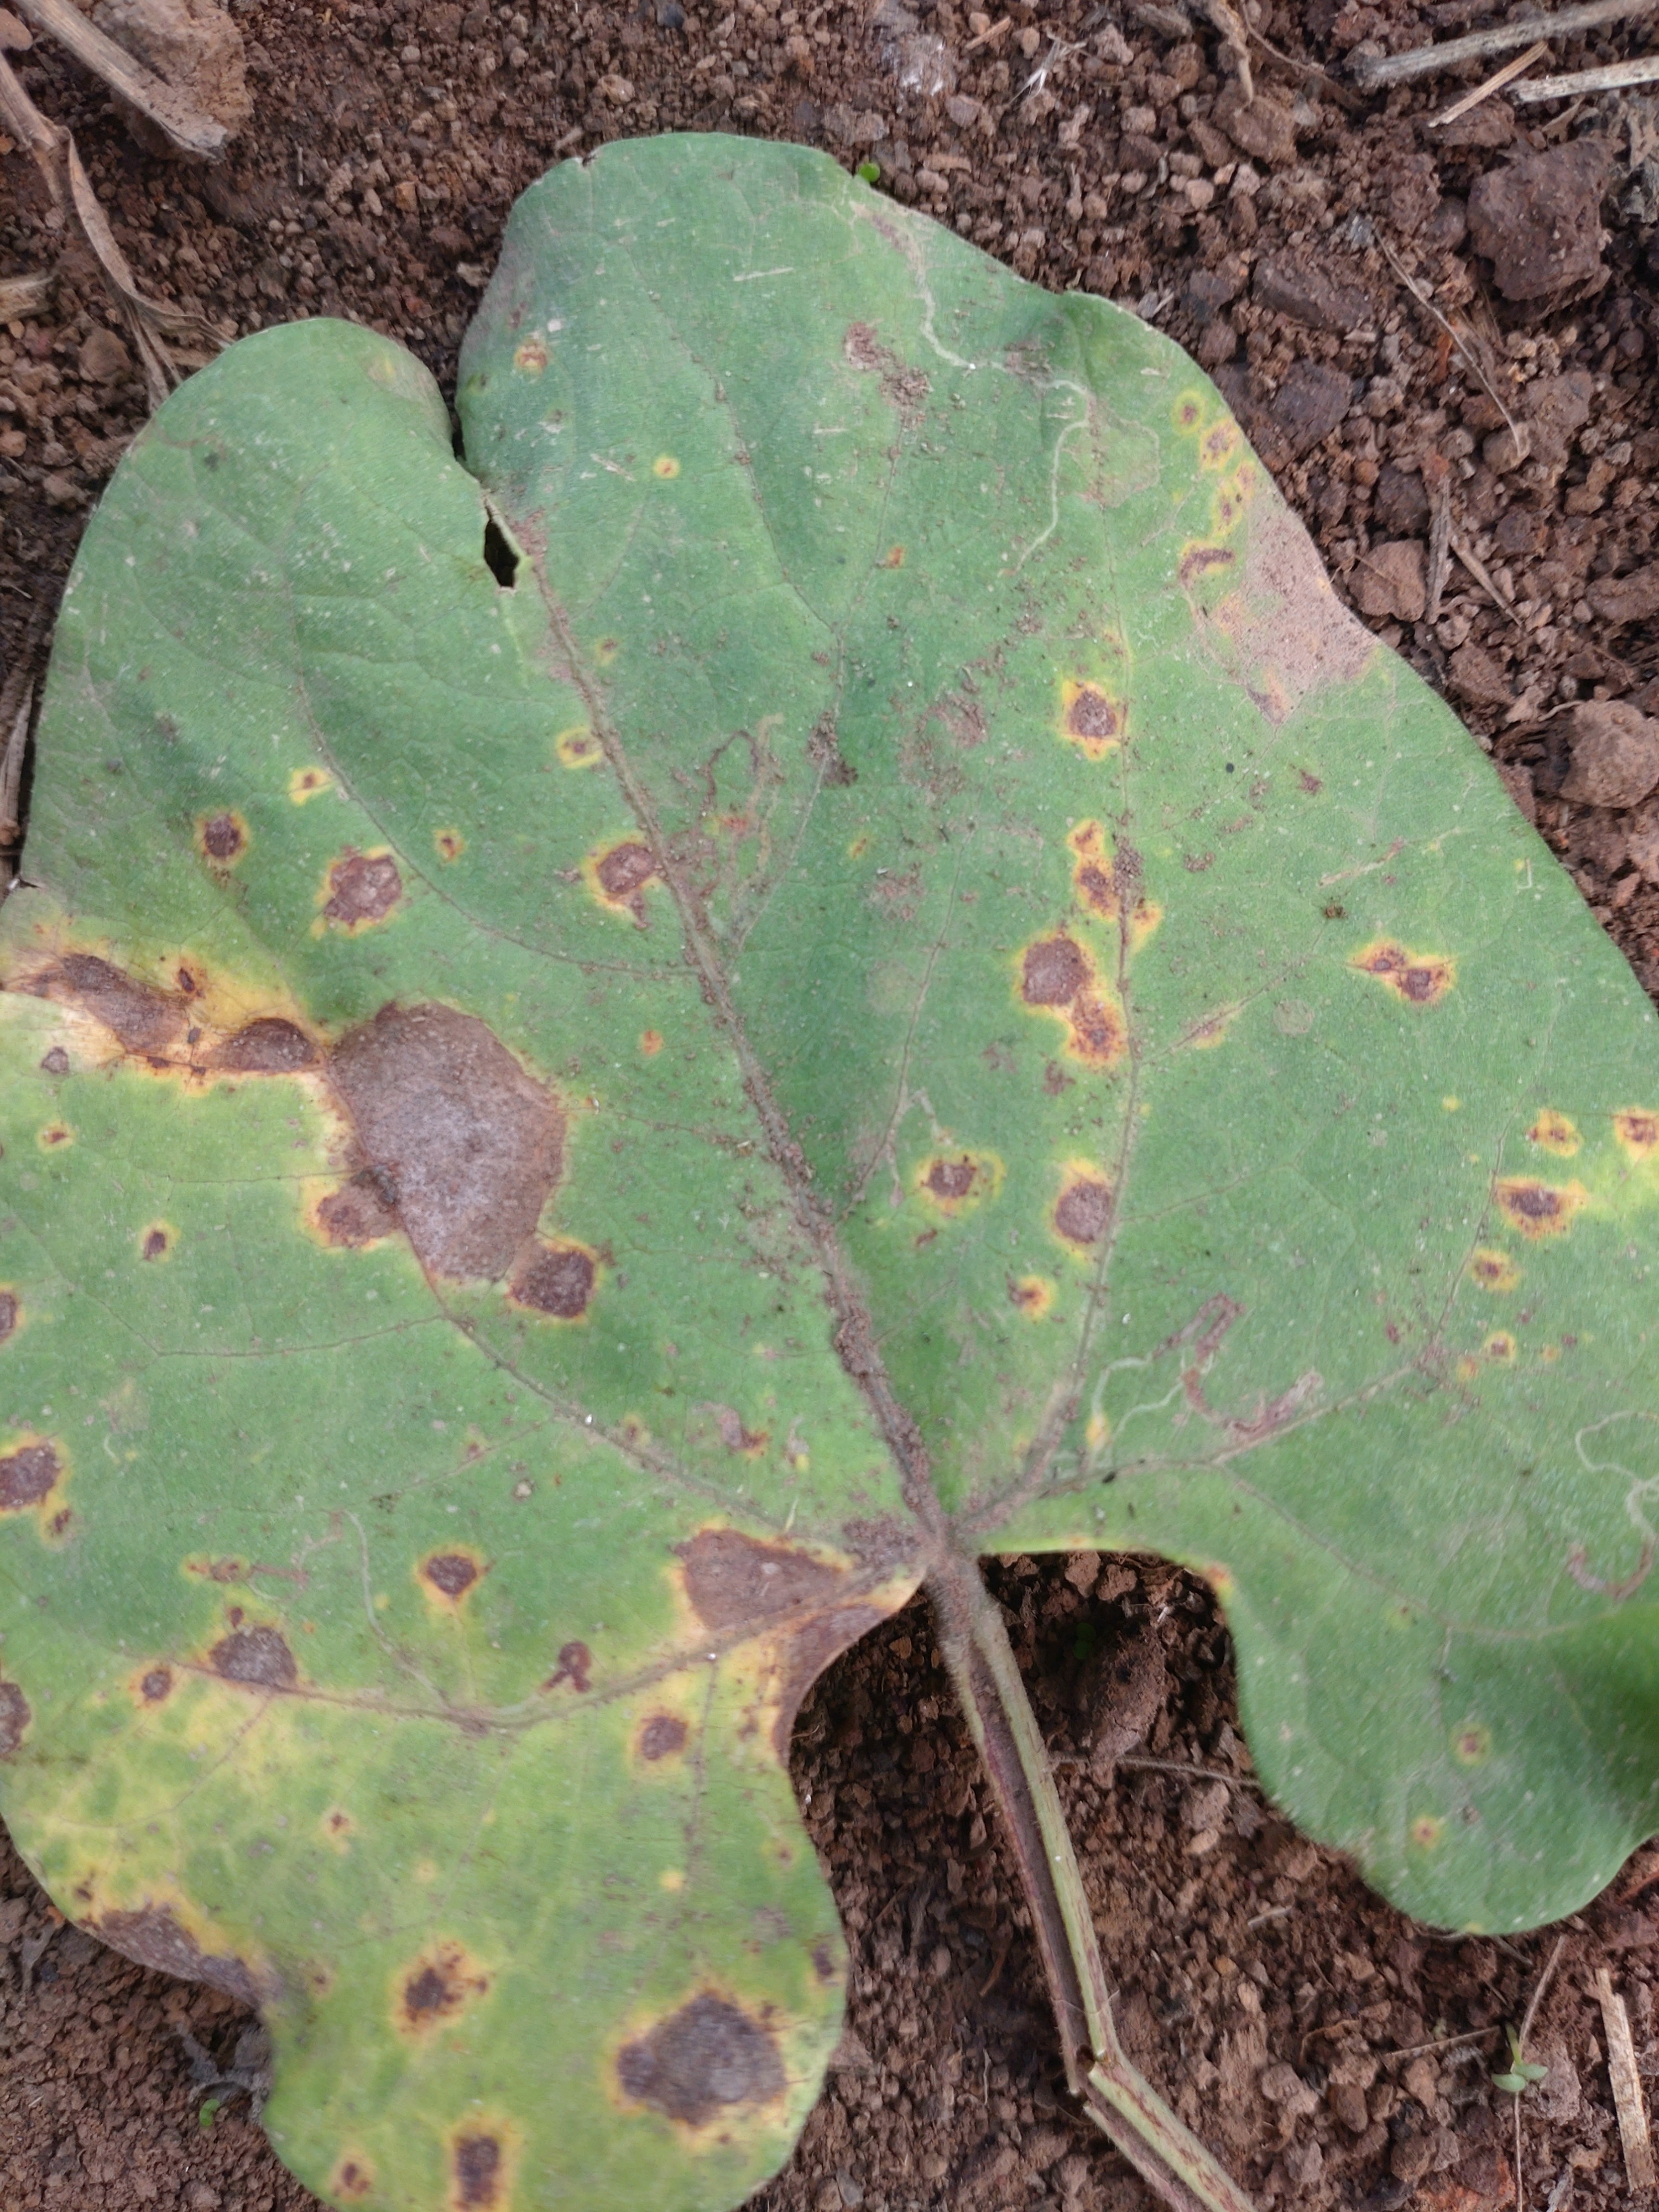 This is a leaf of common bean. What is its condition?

rust
